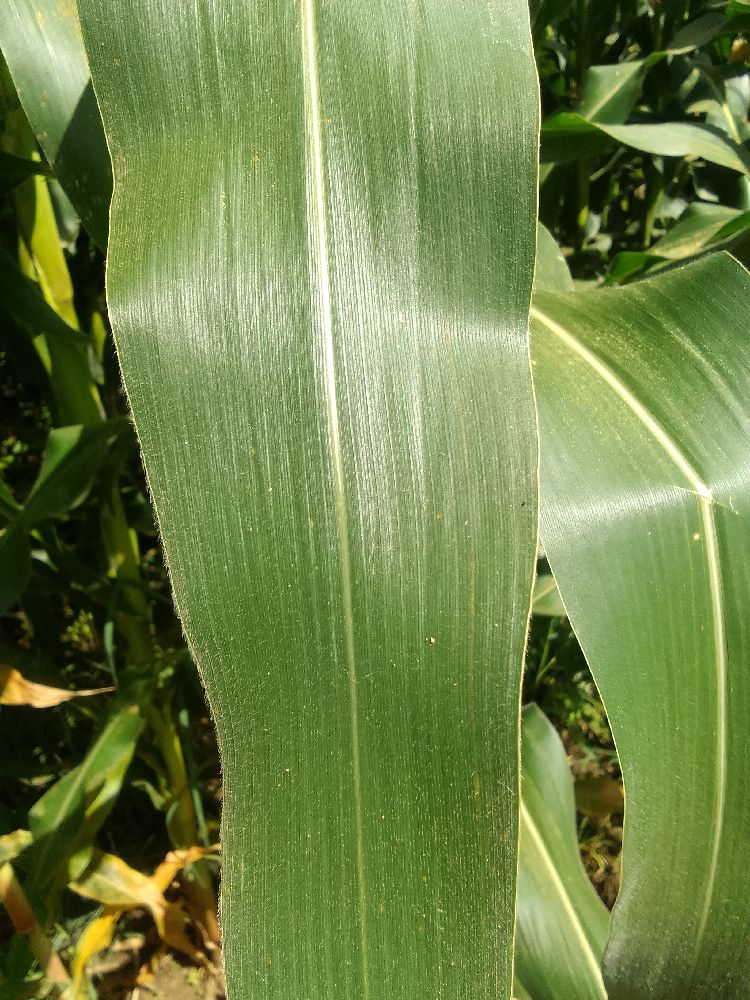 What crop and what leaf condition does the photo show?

maize, healthy
